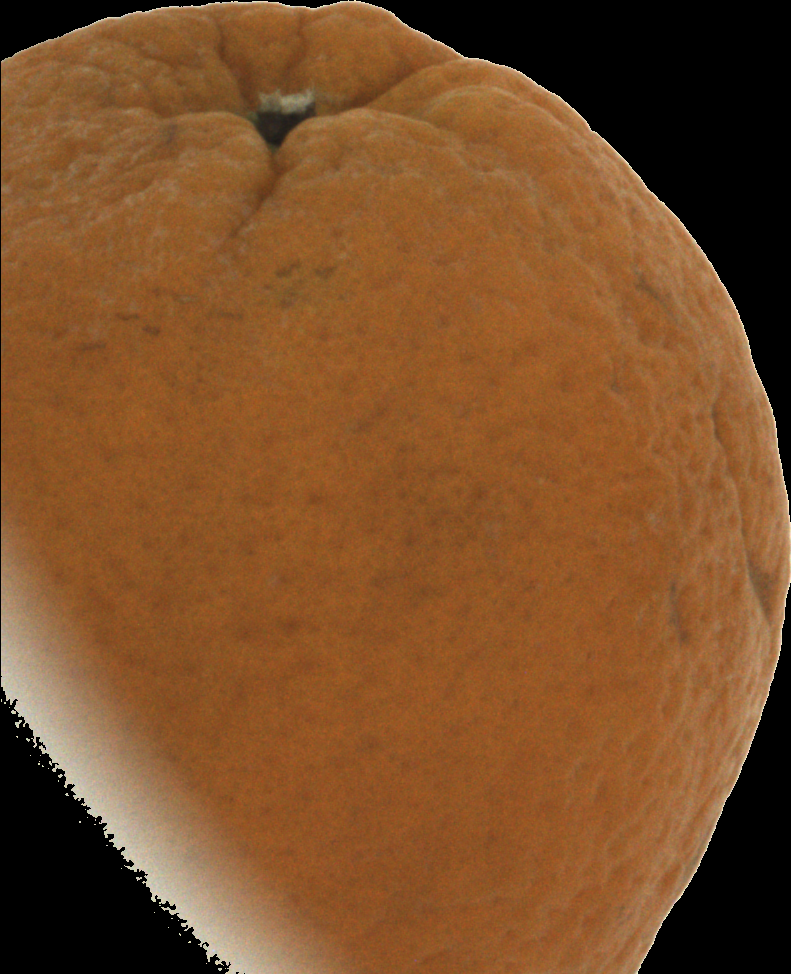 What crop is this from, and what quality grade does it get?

orange, bad
